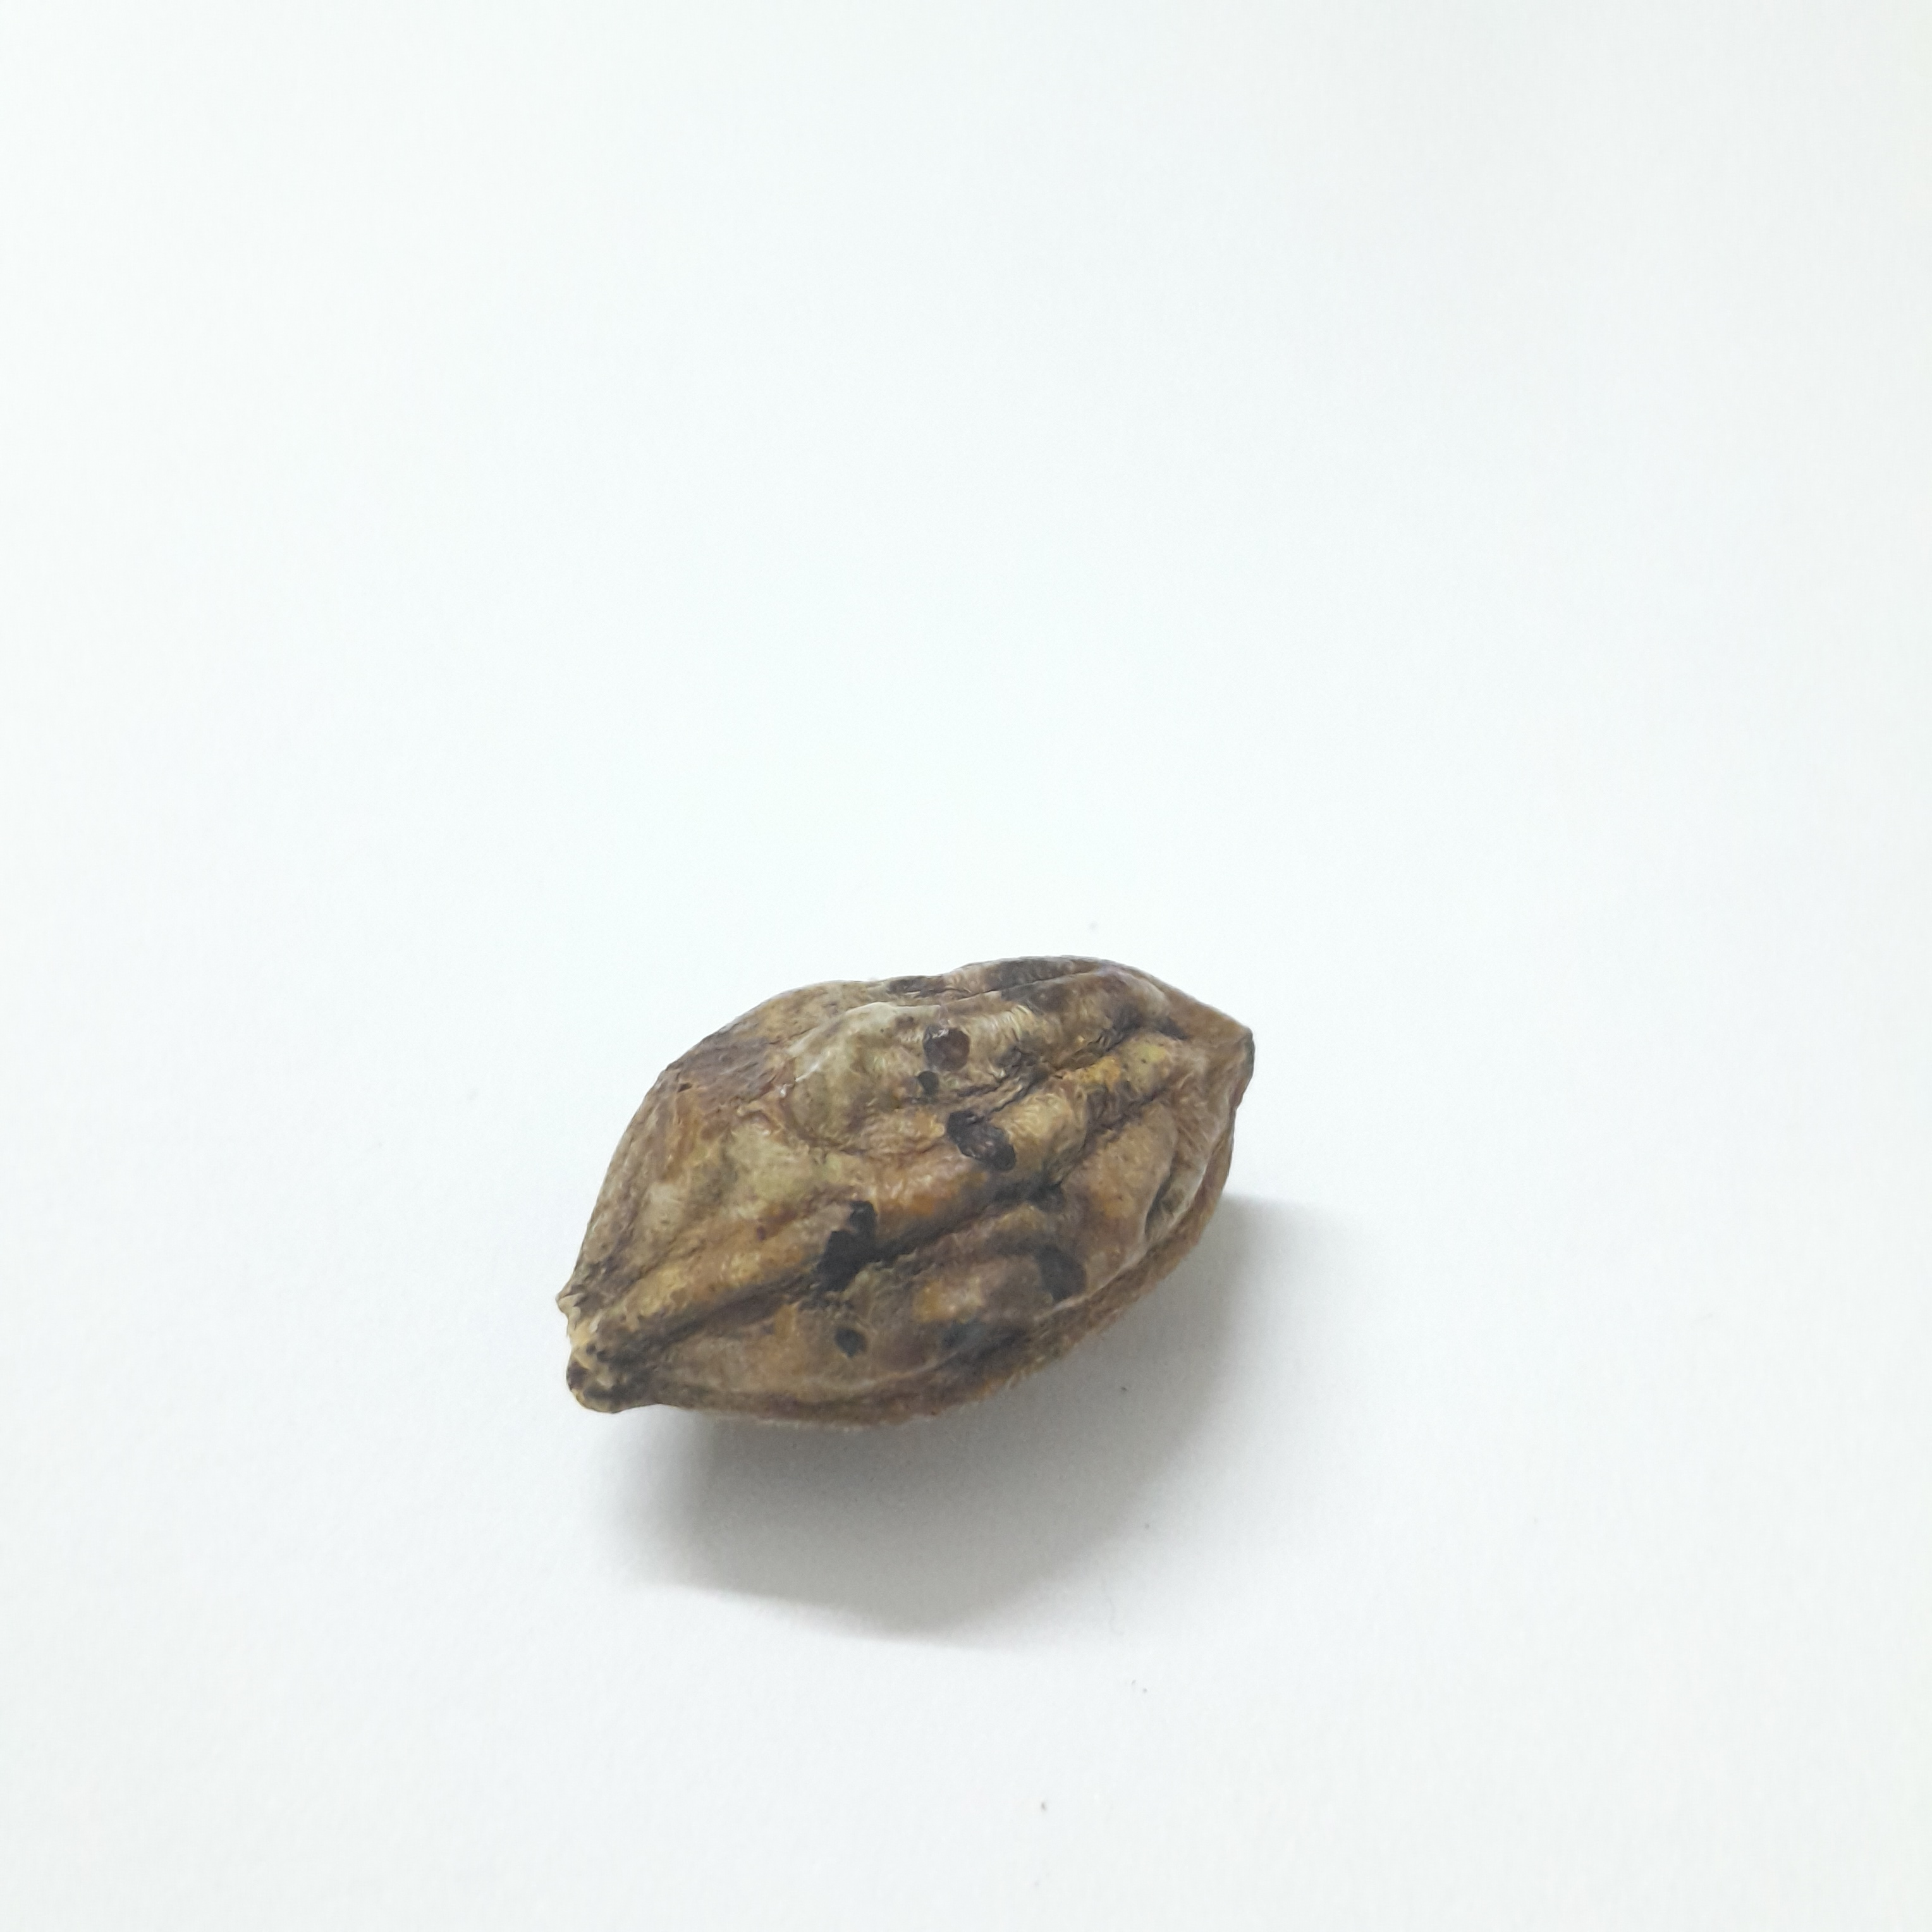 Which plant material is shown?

hirdaa
